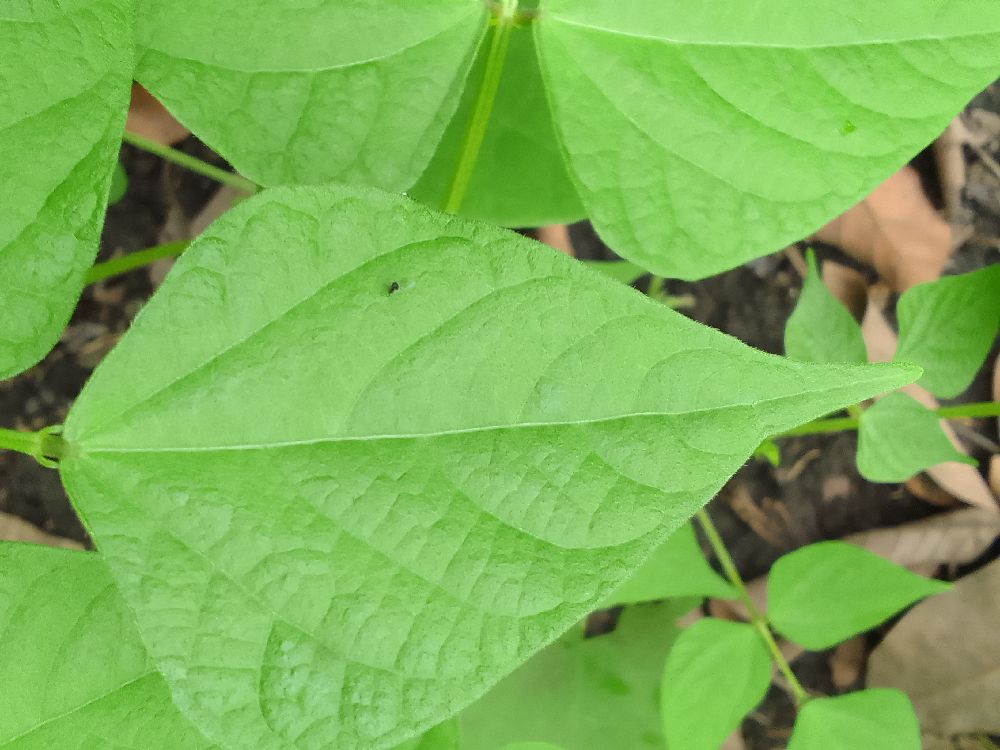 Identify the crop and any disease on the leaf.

common bean, healthy
